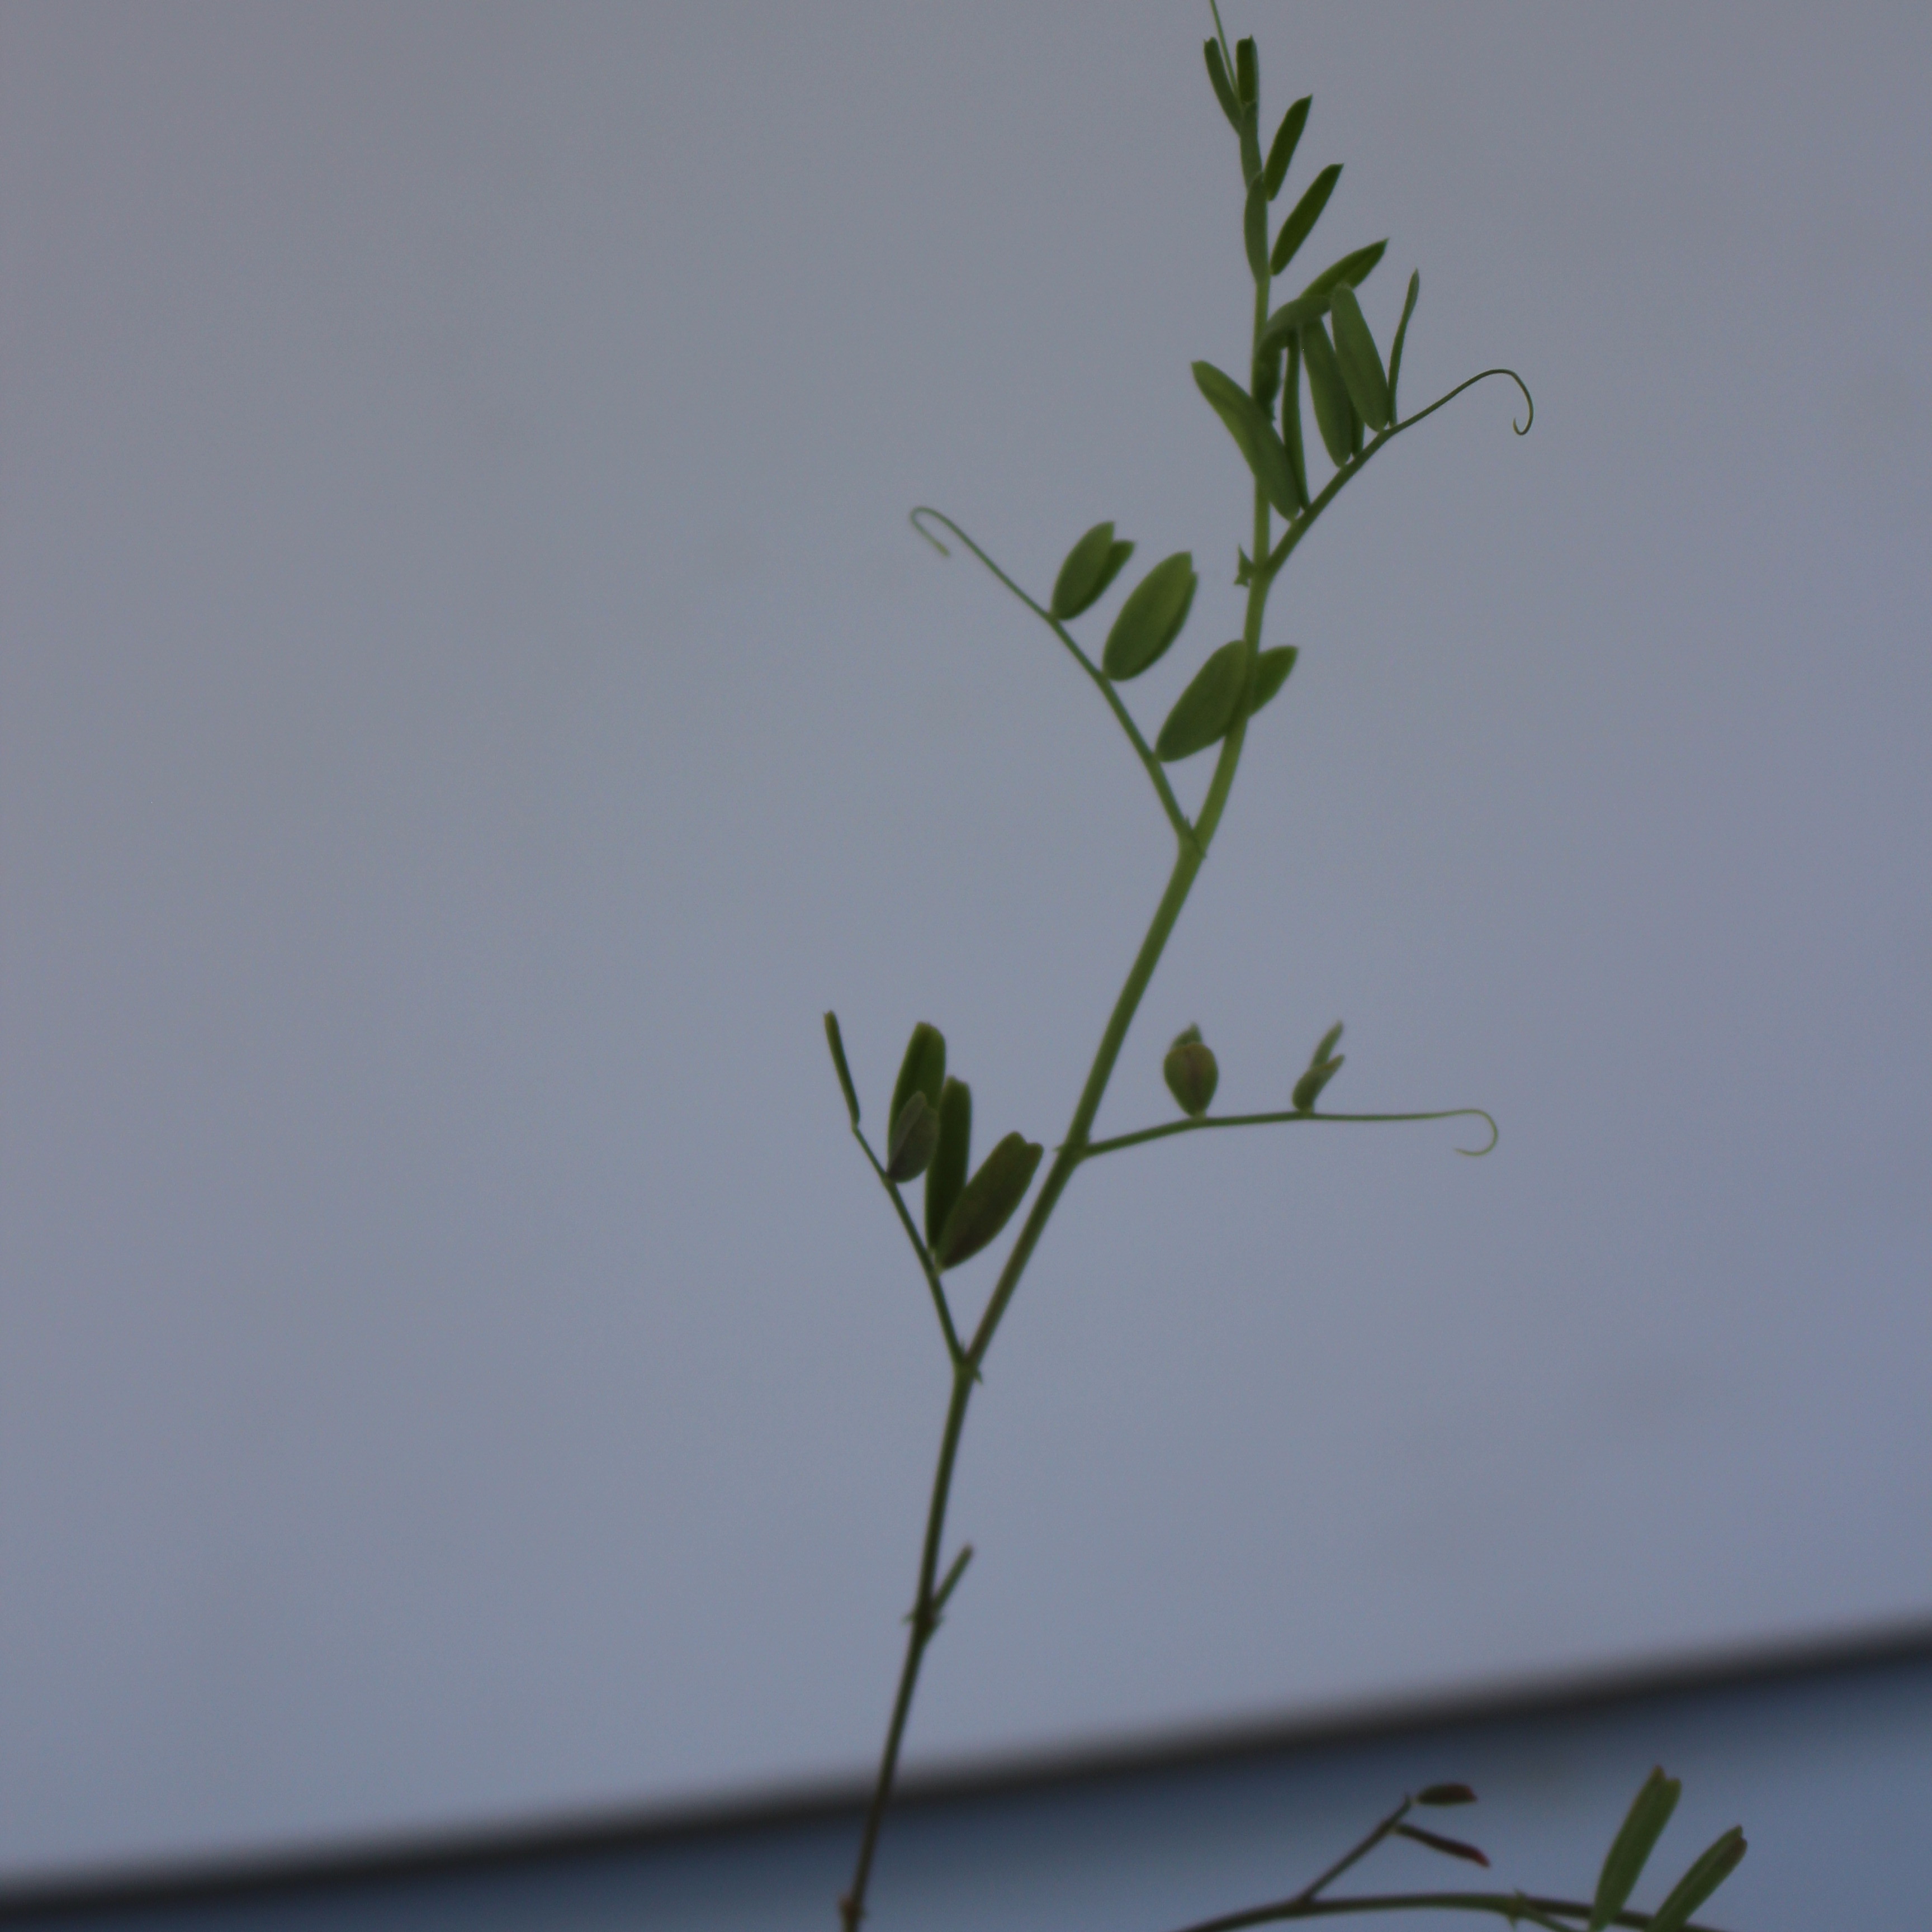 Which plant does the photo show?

Vicia sativa
